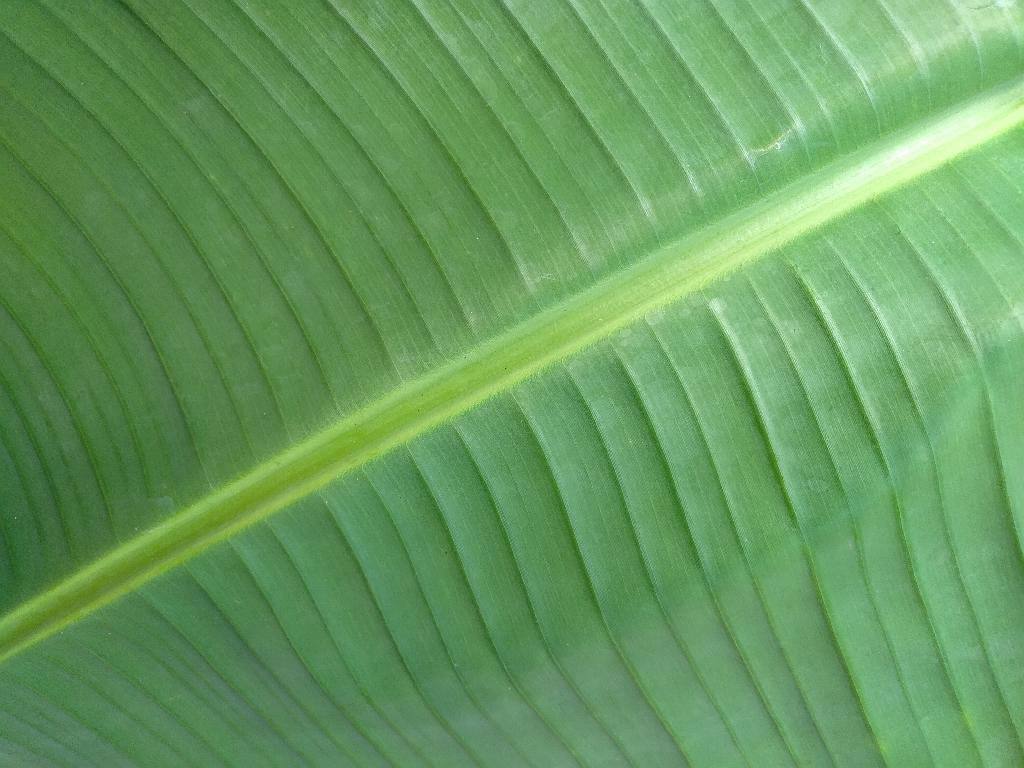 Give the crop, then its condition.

banana, healthy
